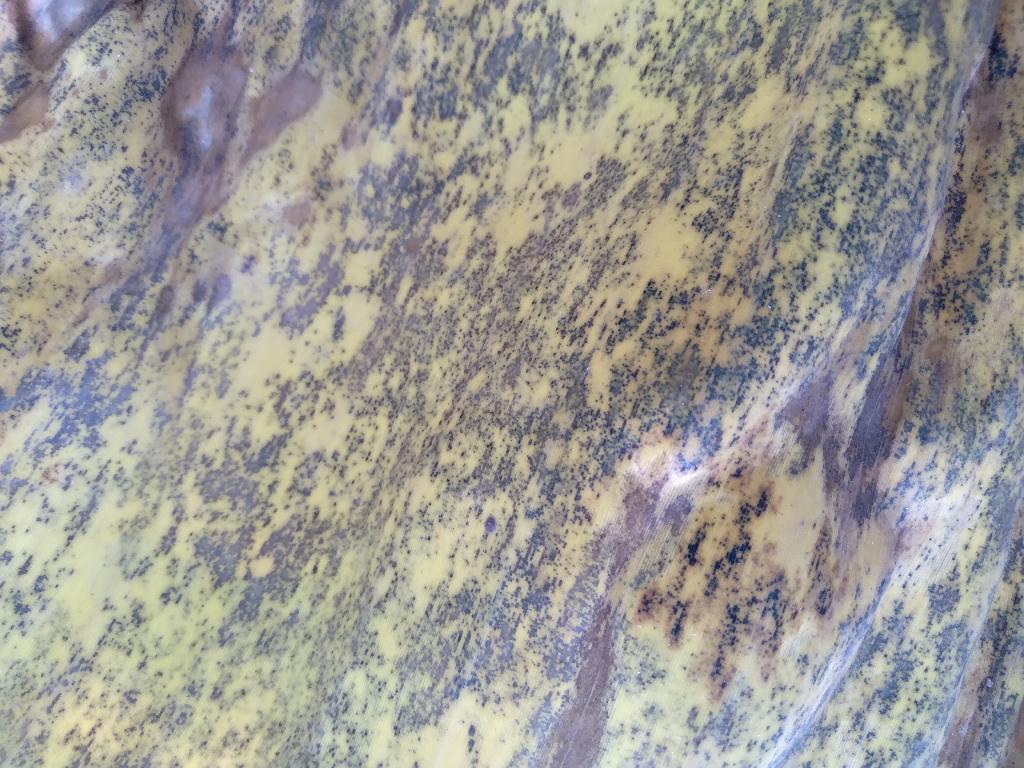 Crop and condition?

banana, black sigatoka
